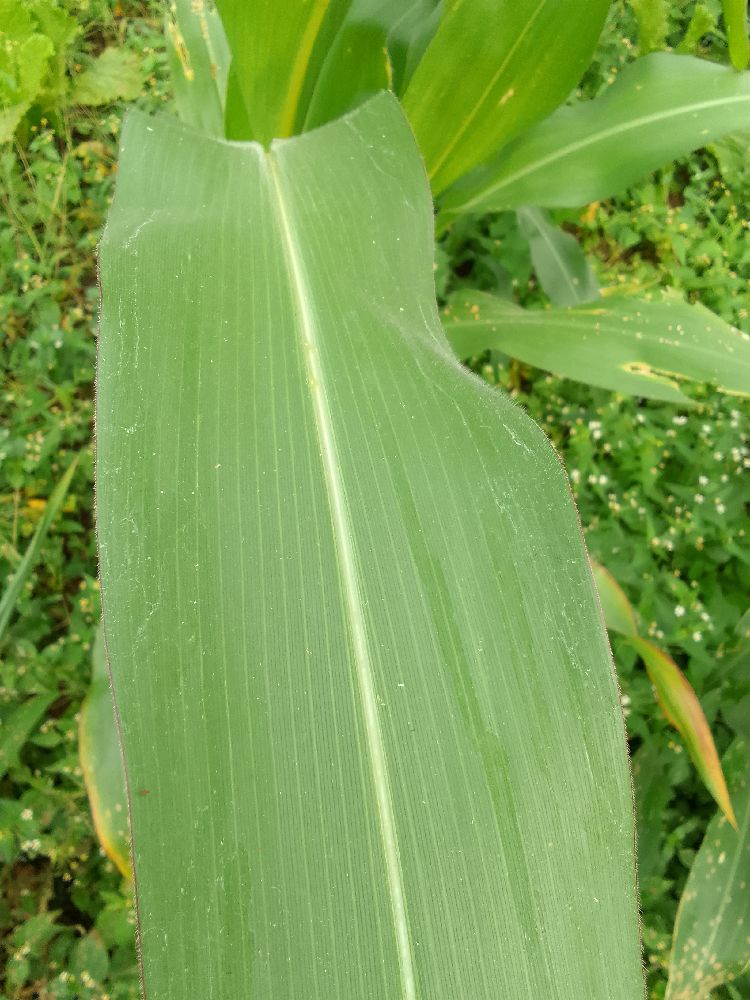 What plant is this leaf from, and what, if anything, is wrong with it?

maize, healthy
